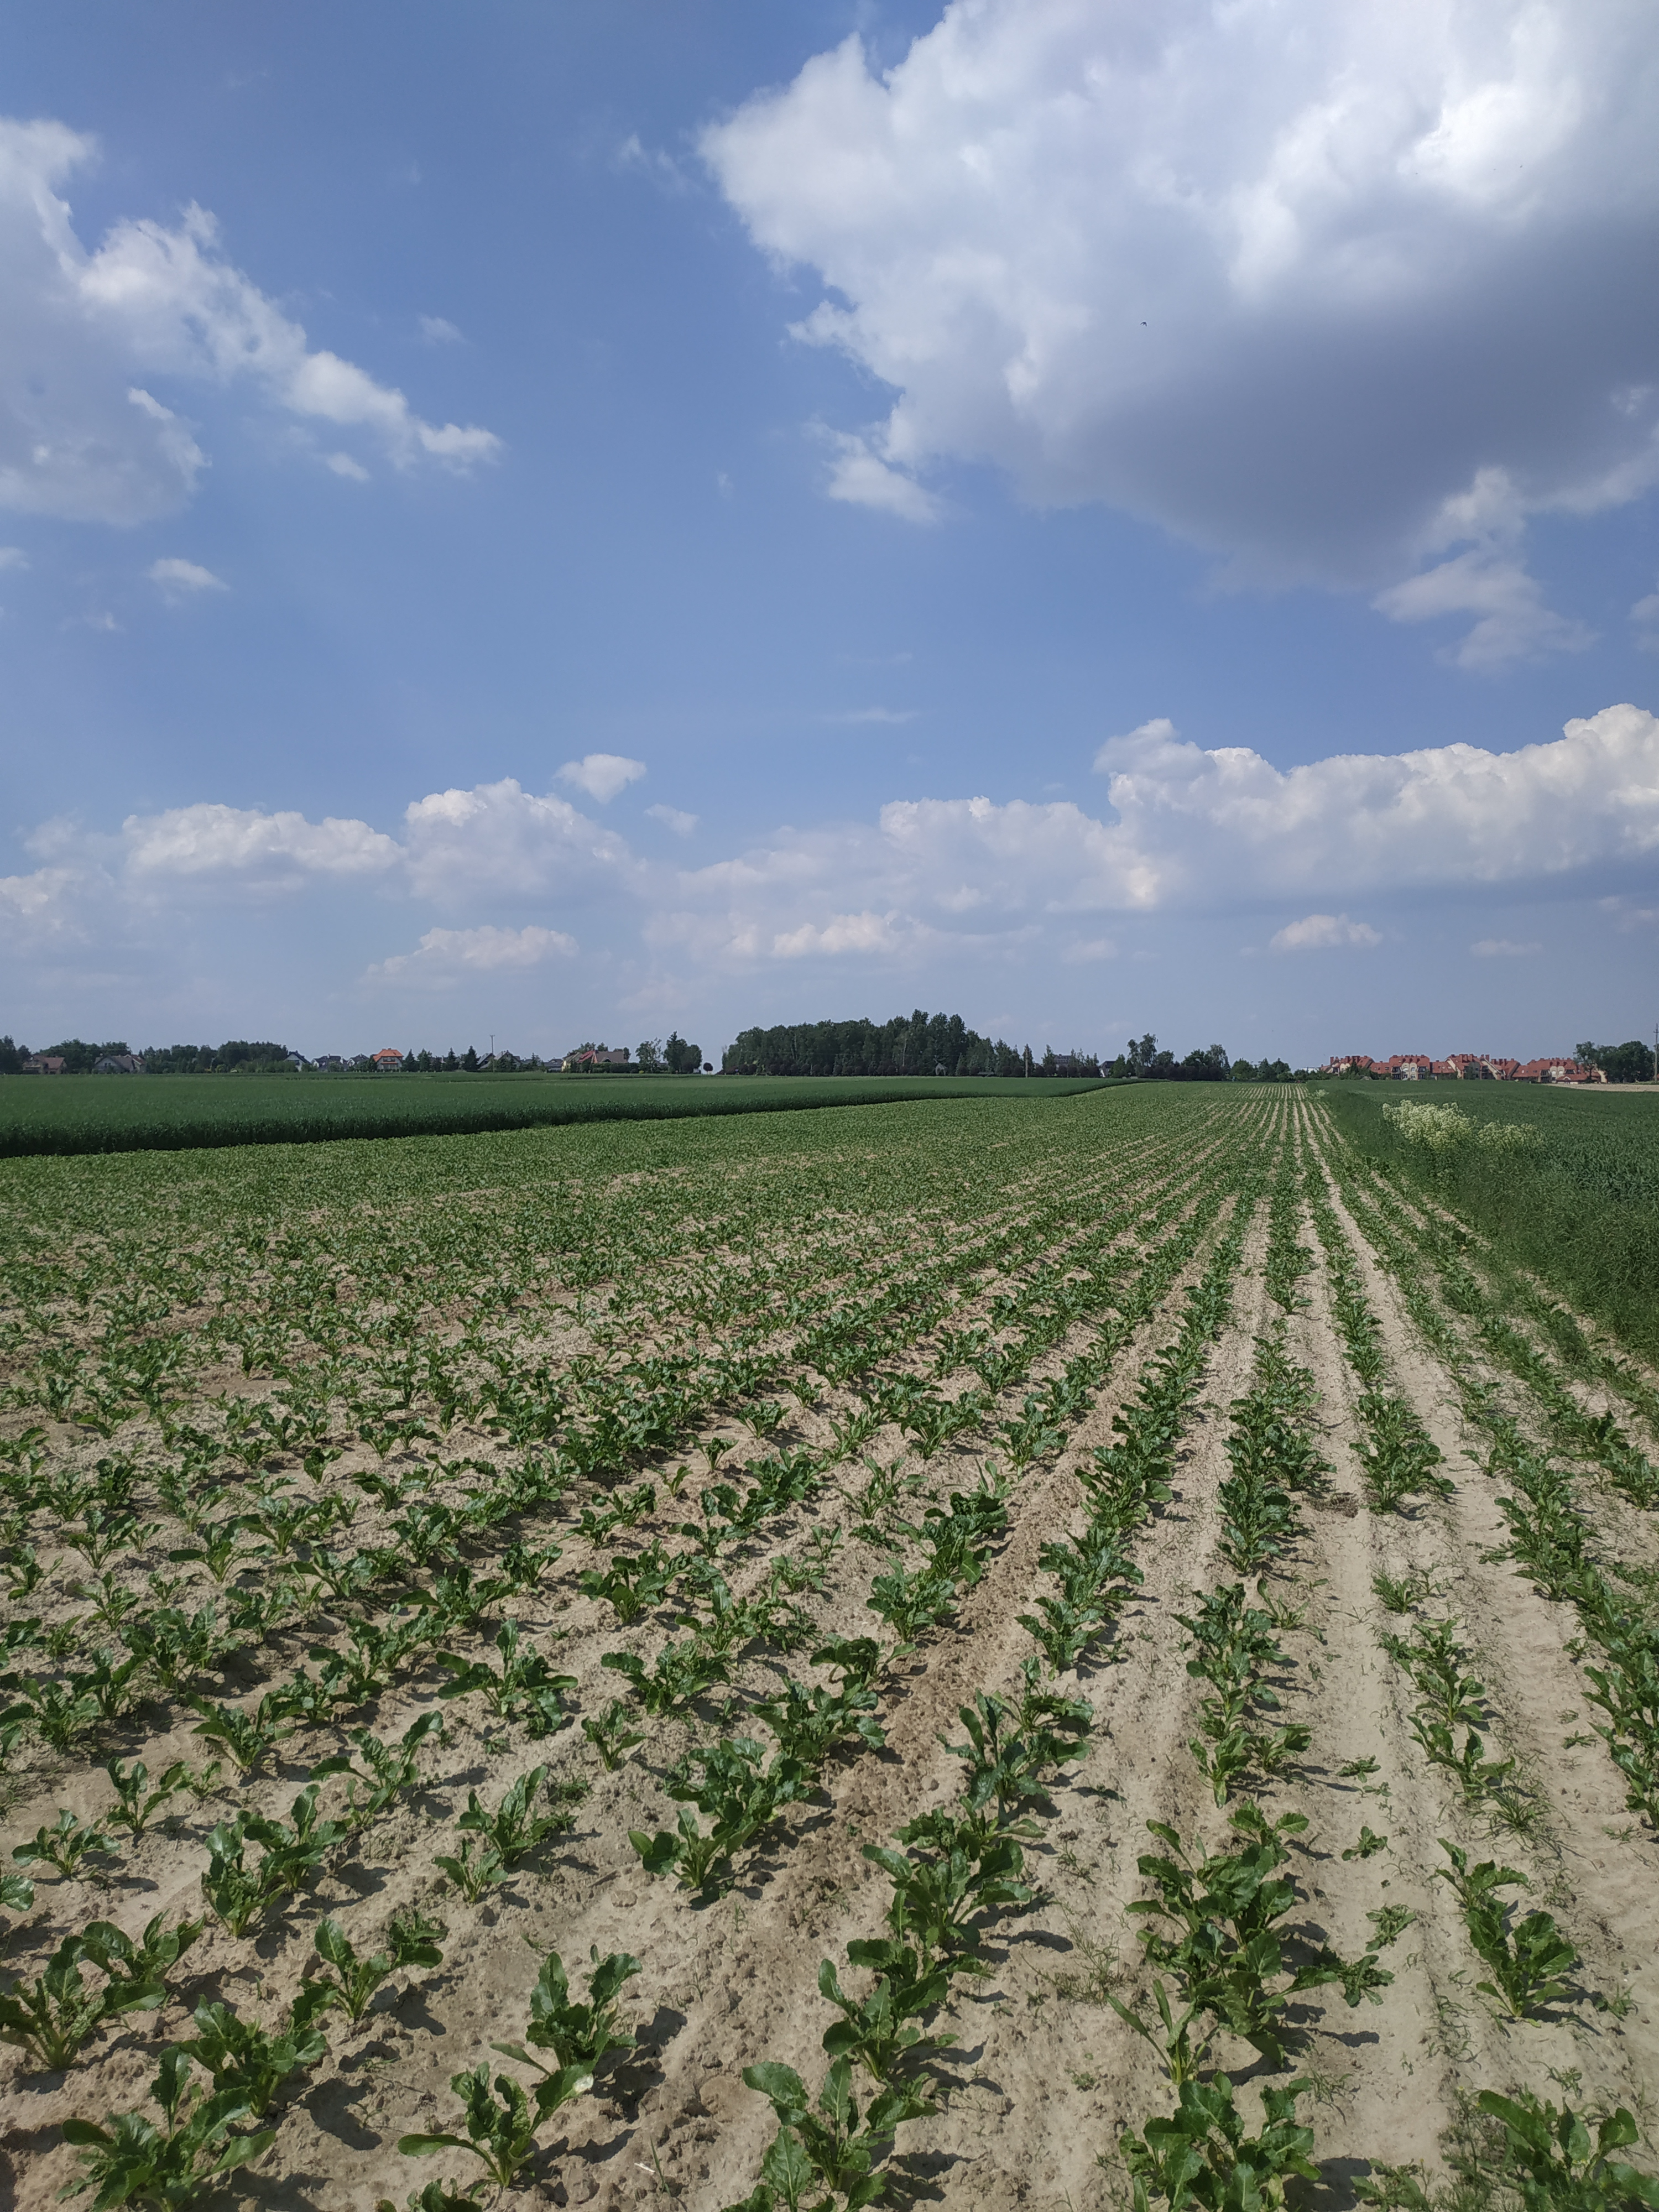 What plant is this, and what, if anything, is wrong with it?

beet, unaffected
